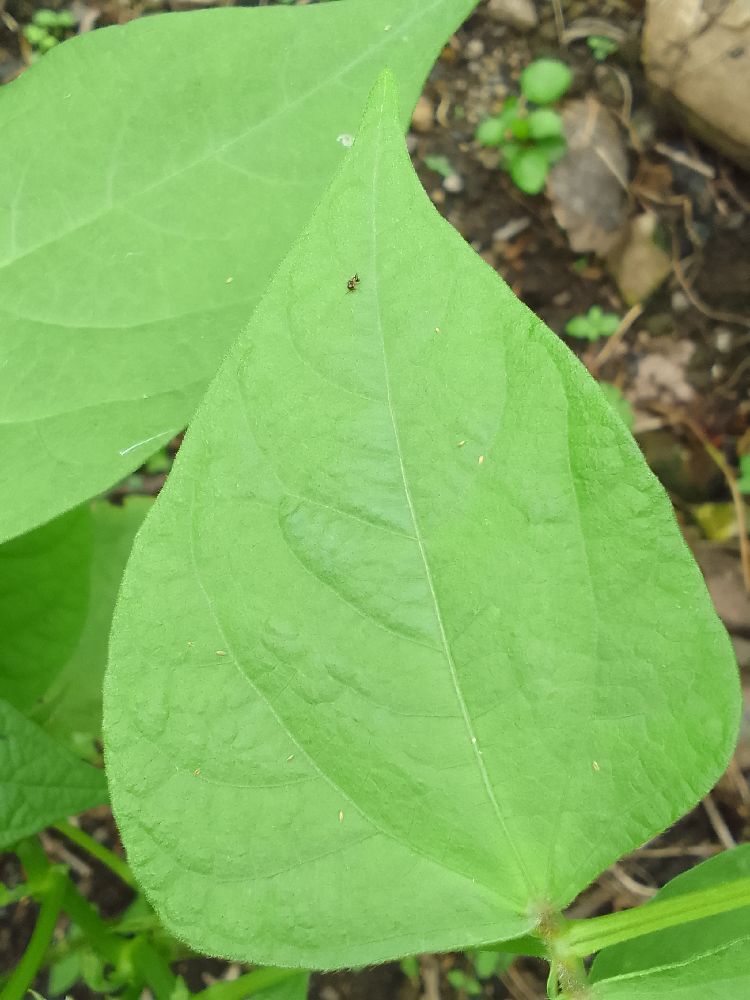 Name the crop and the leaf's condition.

common bean, healthy
